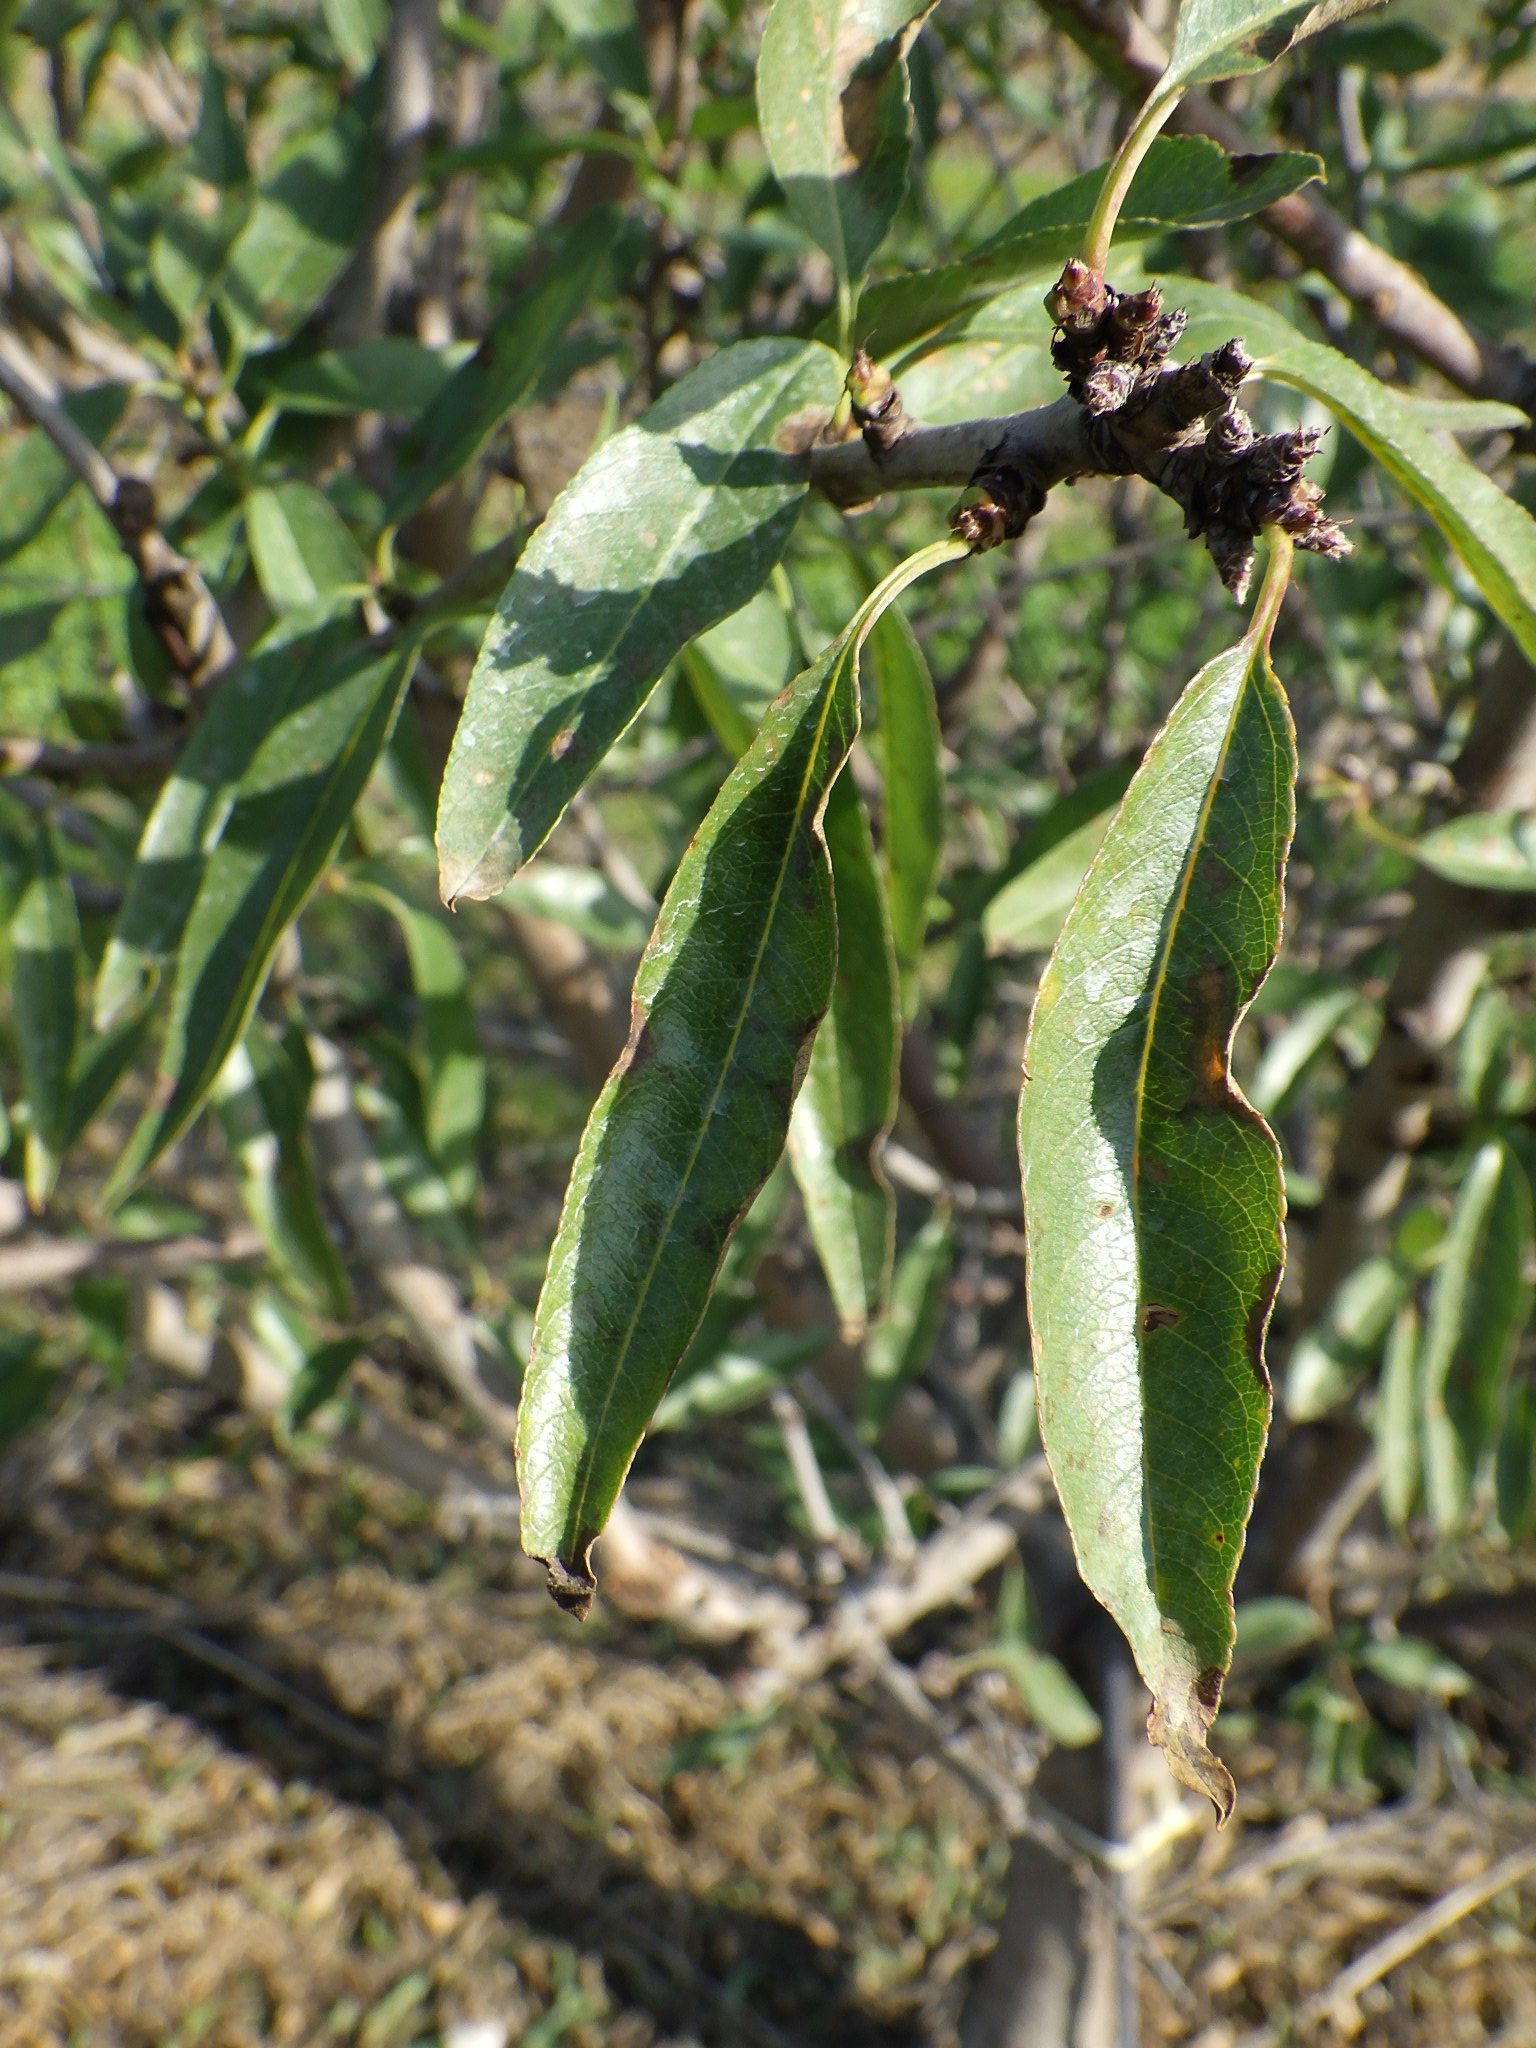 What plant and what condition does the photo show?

almond, shot hole disease
